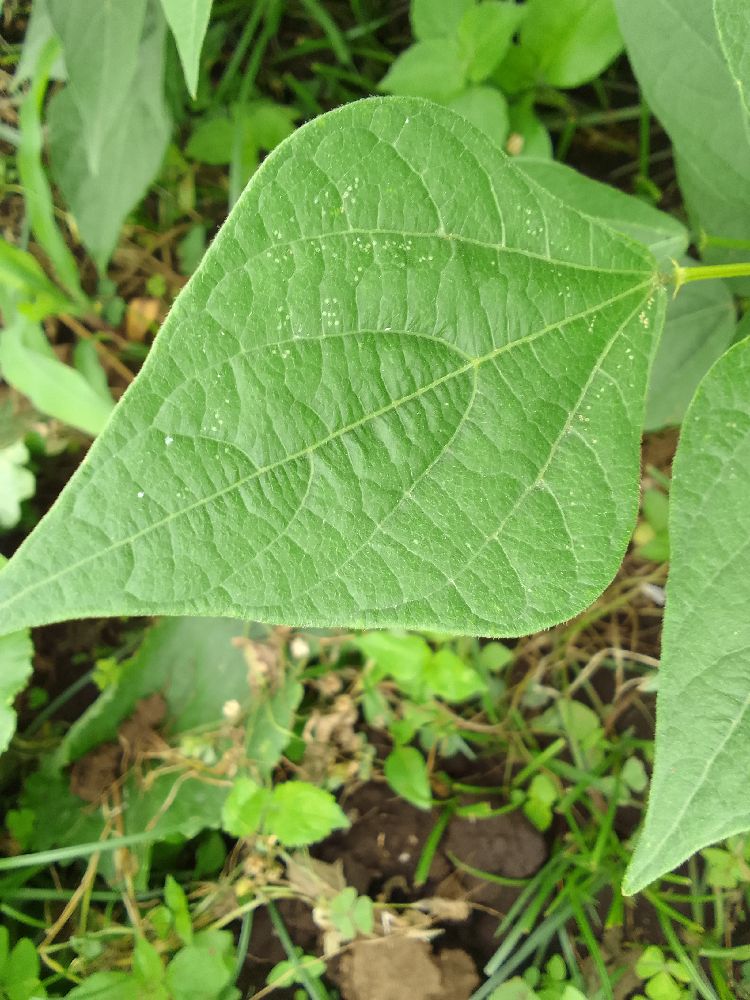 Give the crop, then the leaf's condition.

common bean, healthy
